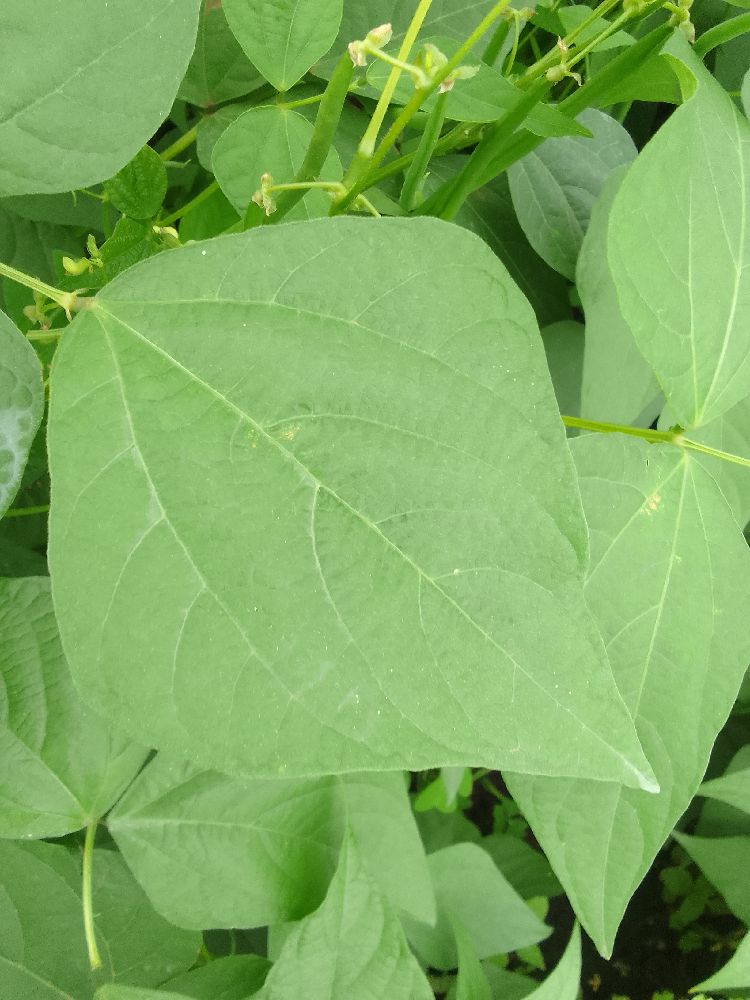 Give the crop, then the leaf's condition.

common bean, healthy
